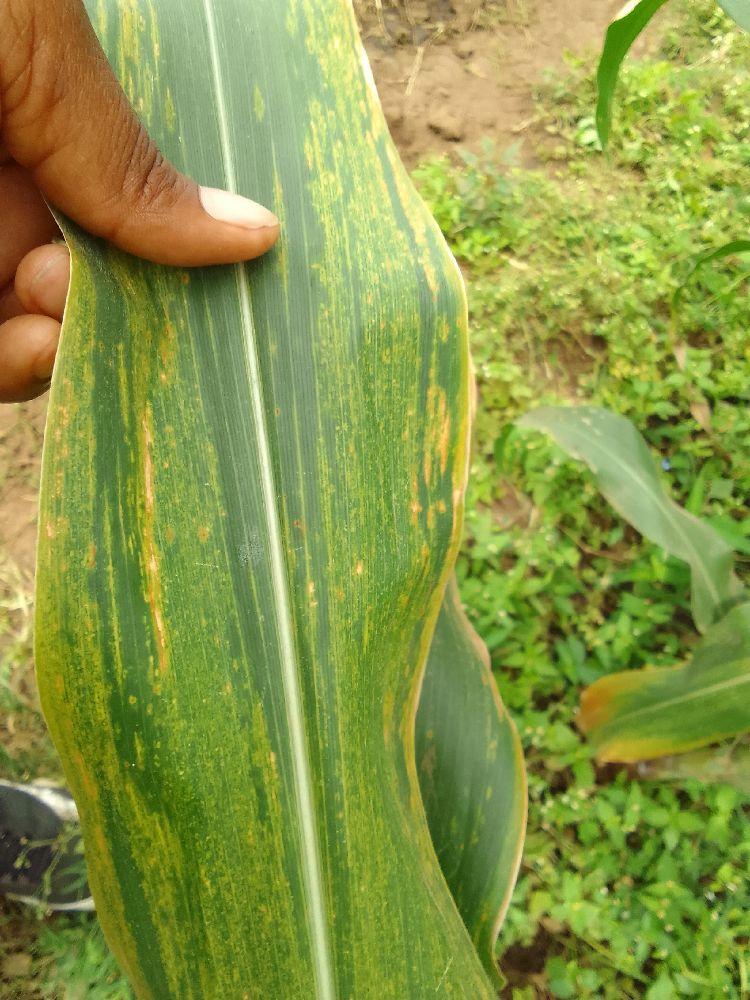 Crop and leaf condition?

maize, maize lethal necrosis
